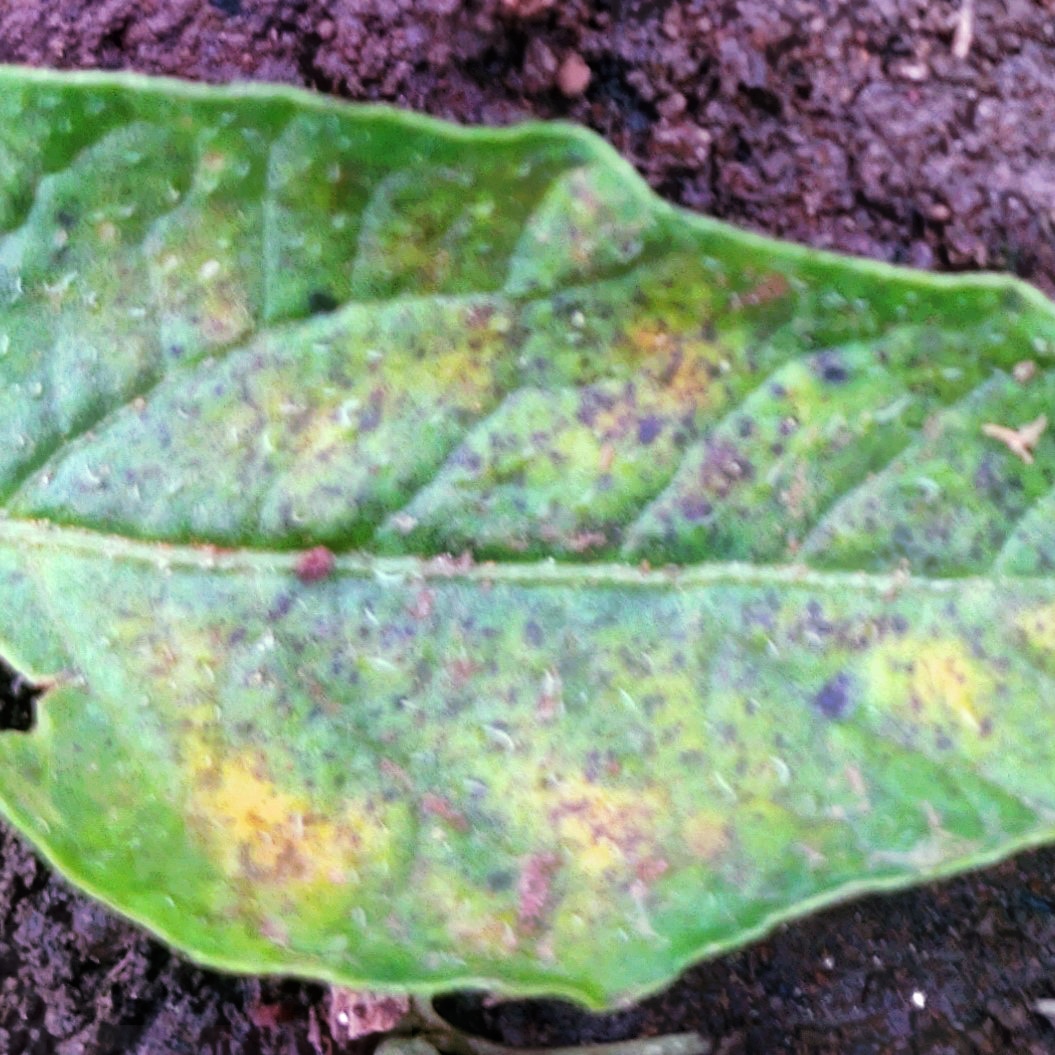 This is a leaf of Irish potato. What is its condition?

late blight
